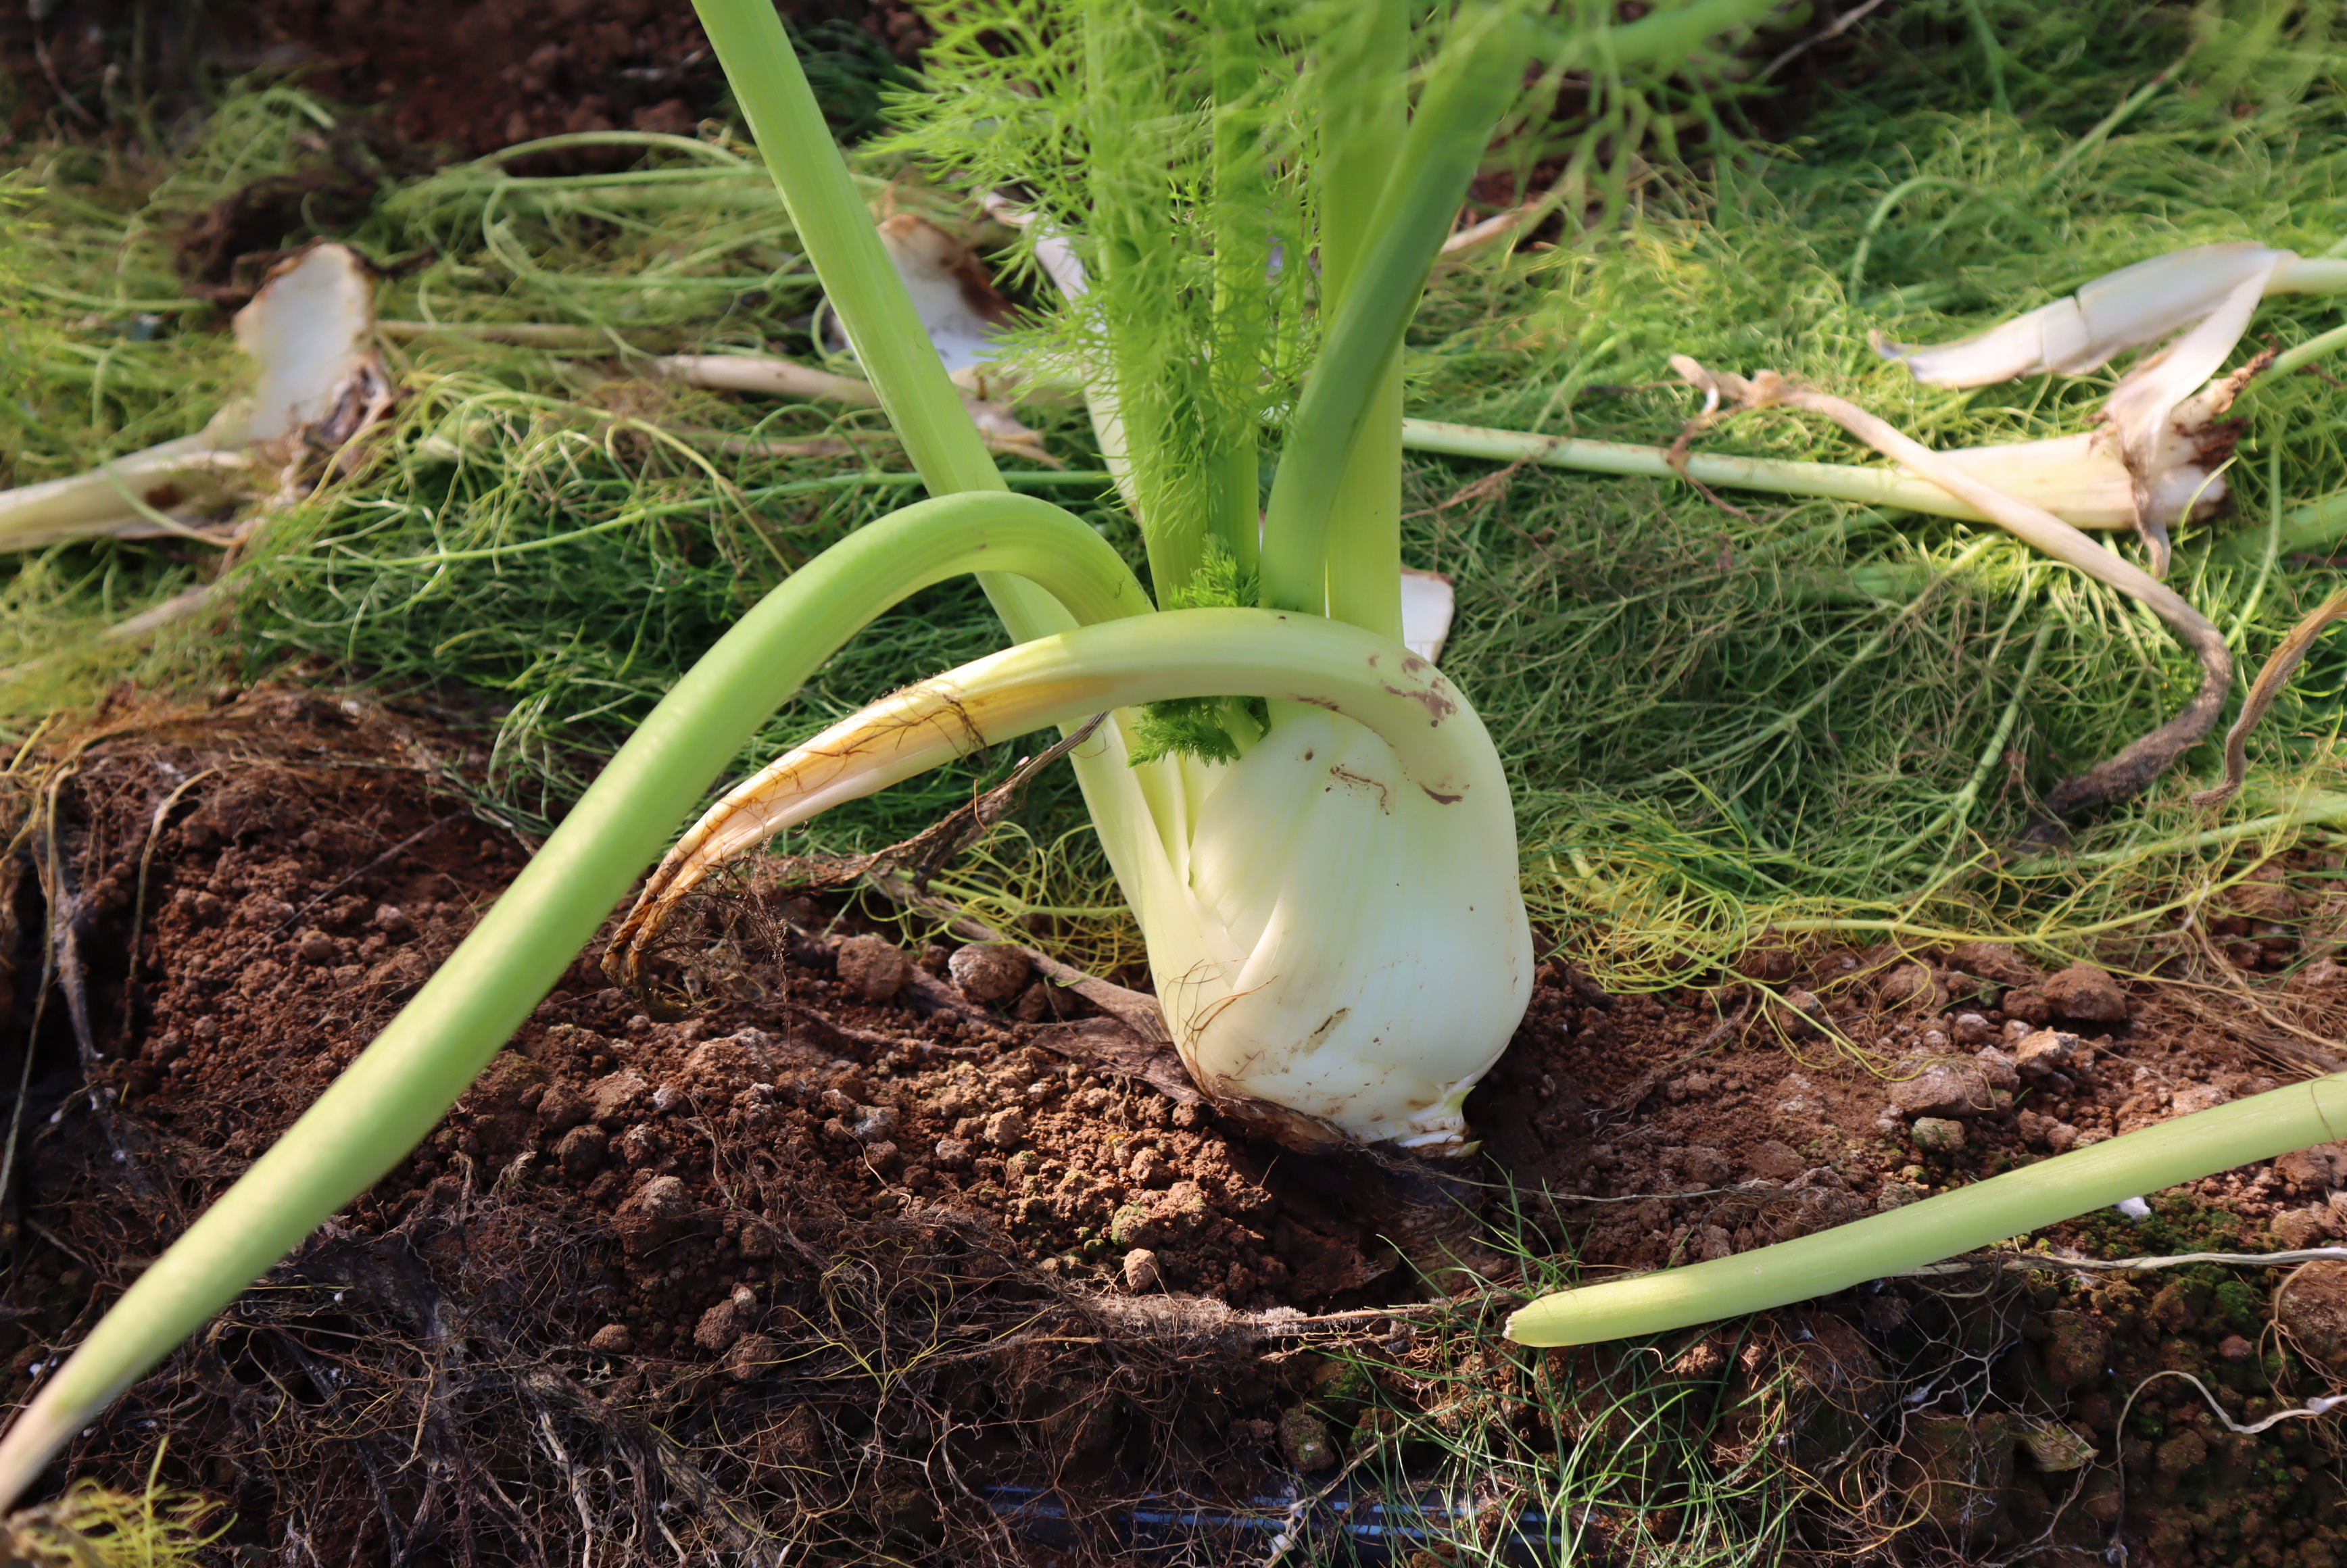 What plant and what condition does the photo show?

fennel, mechanical damage
